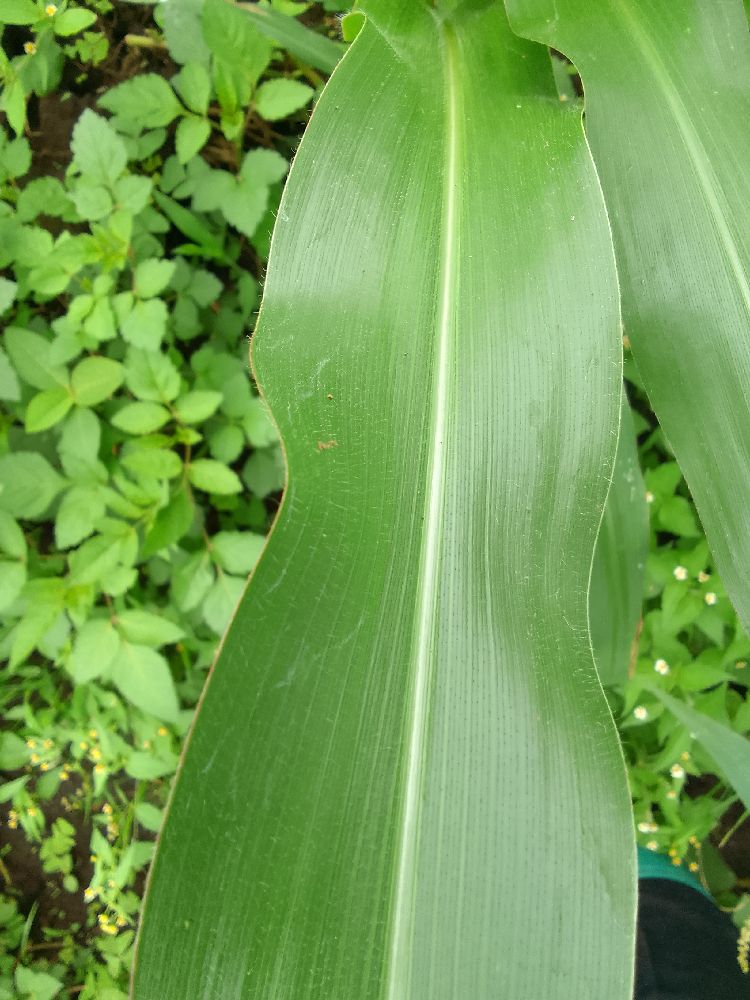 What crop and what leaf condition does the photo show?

maize, healthy
